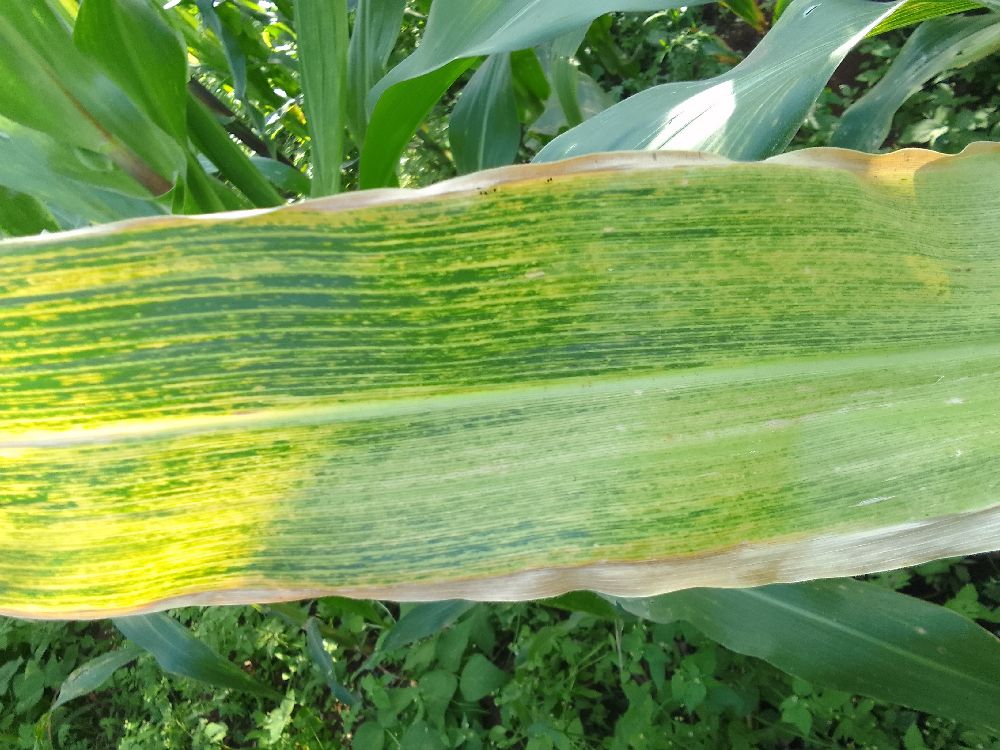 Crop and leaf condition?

maize, maize lethal necrosis
